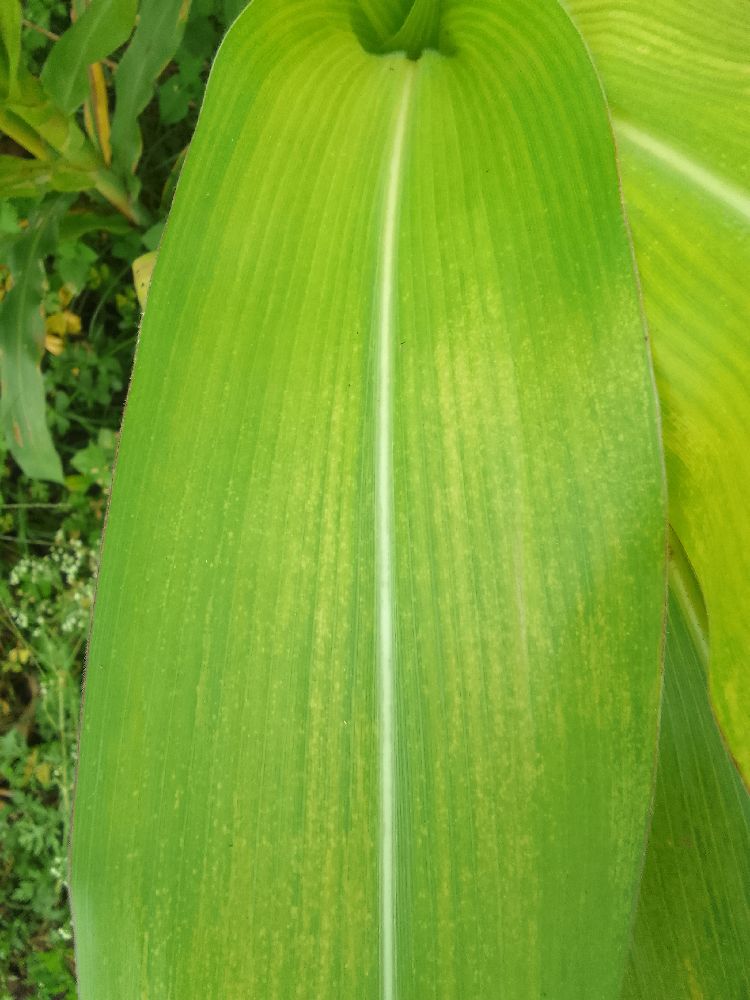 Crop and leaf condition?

maize, maize lethal necrosis
